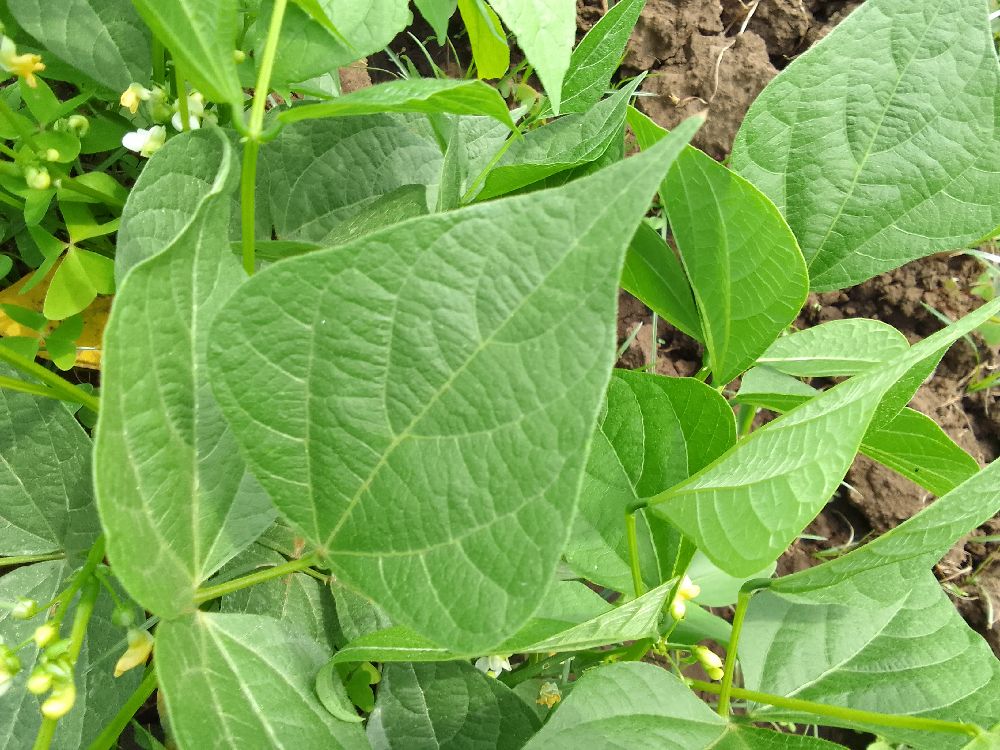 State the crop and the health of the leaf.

common bean, healthy
